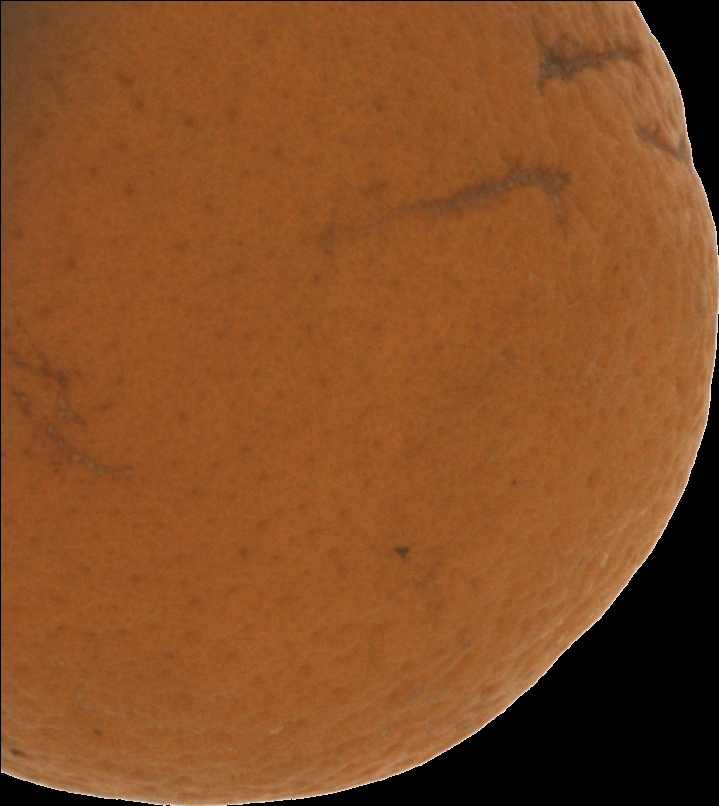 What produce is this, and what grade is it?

orange, bad
